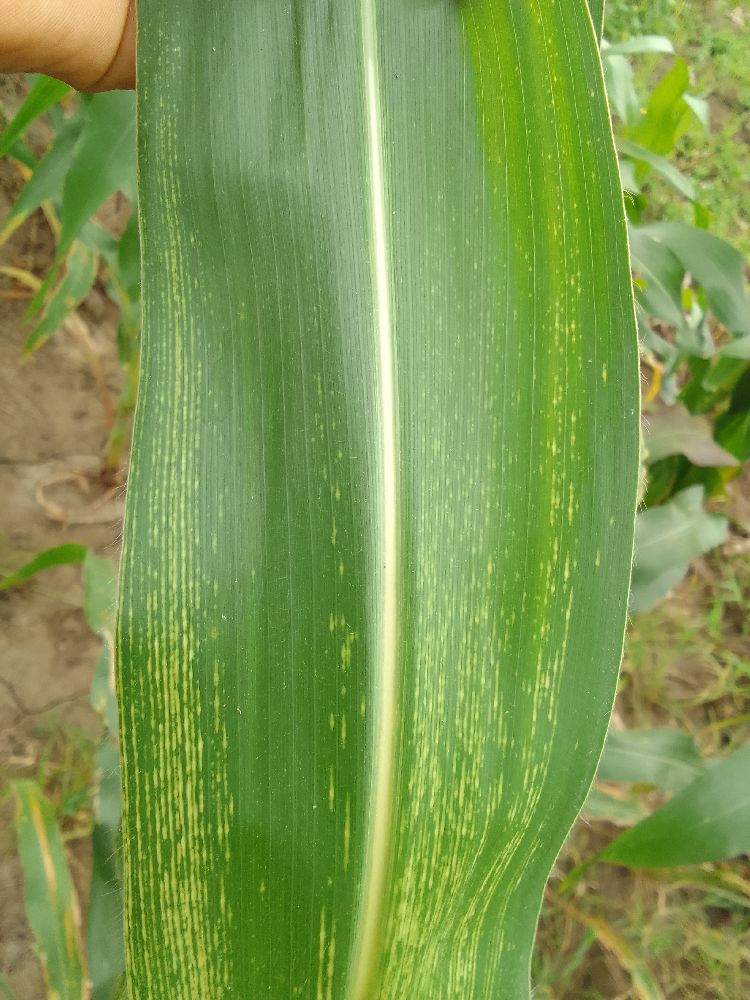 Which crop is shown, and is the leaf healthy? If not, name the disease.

maize, maize streak virus
